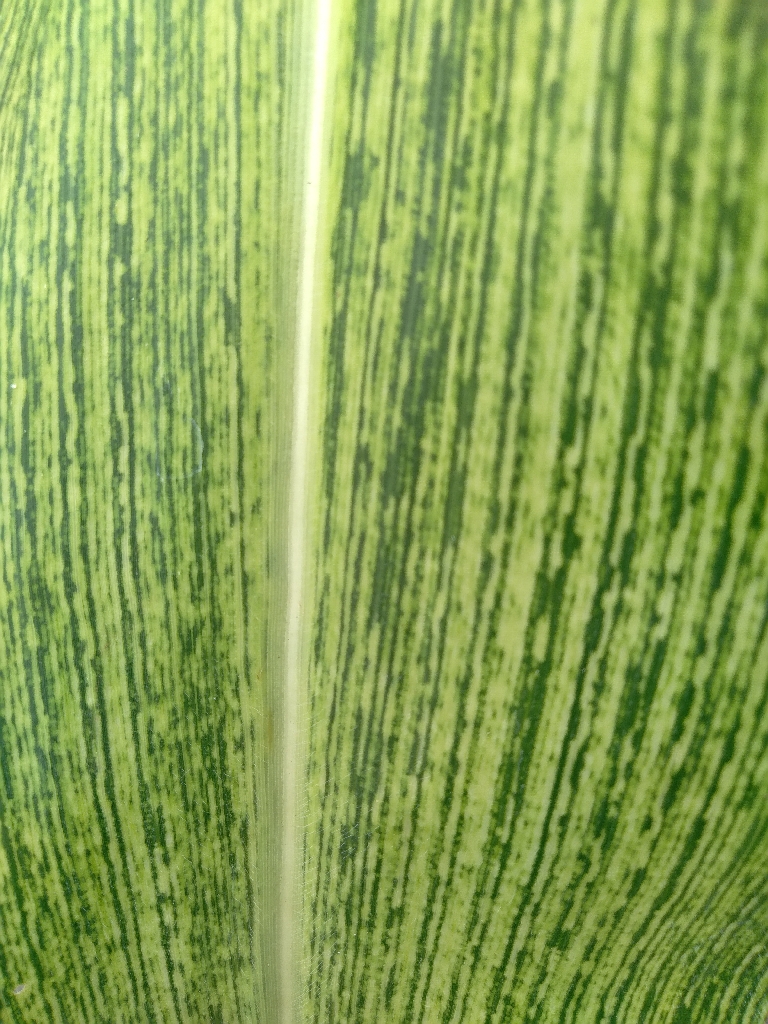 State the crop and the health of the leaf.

maize, maize streak virus
